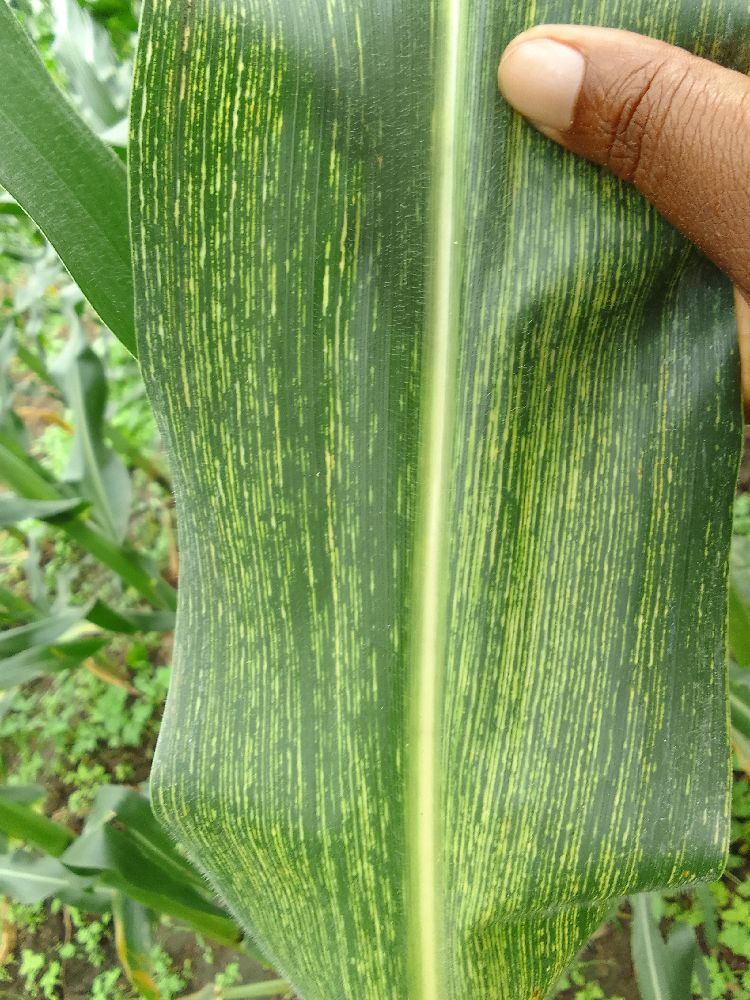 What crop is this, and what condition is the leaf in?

maize, maize streak virus
